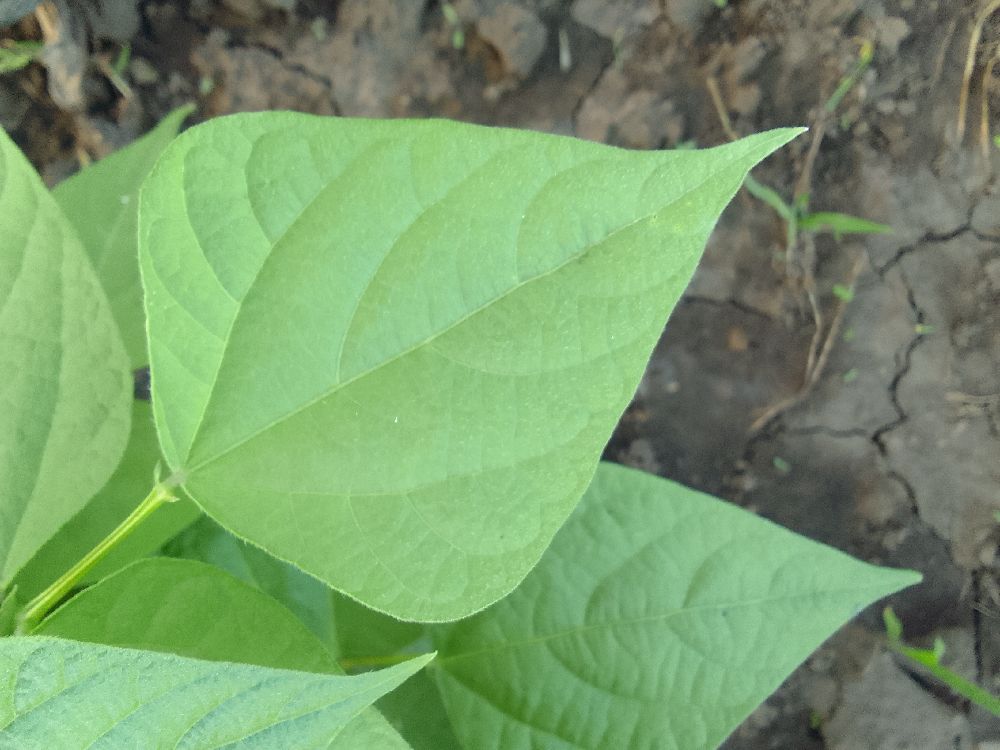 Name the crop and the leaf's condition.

common bean, healthy
